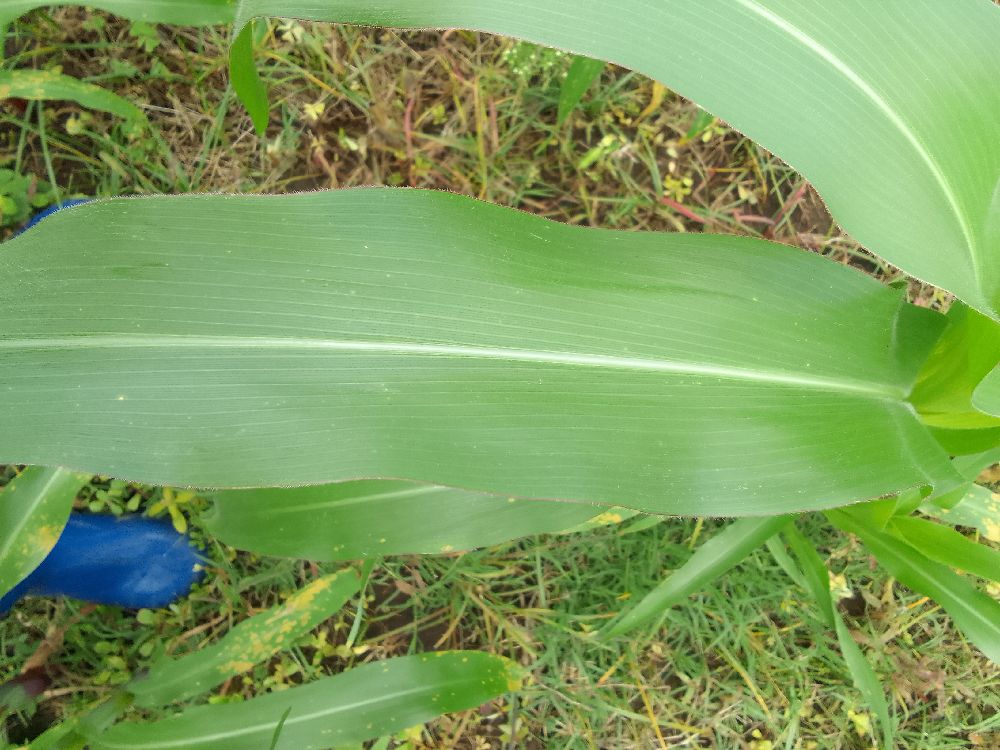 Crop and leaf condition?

maize, healthy
